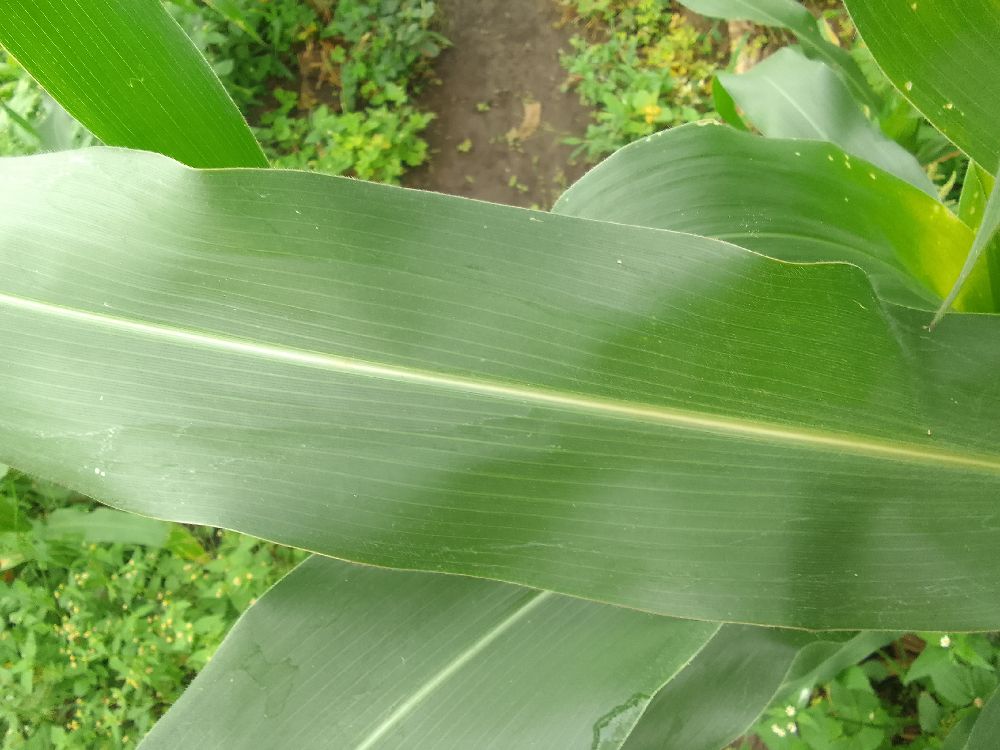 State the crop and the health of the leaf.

maize, healthy
